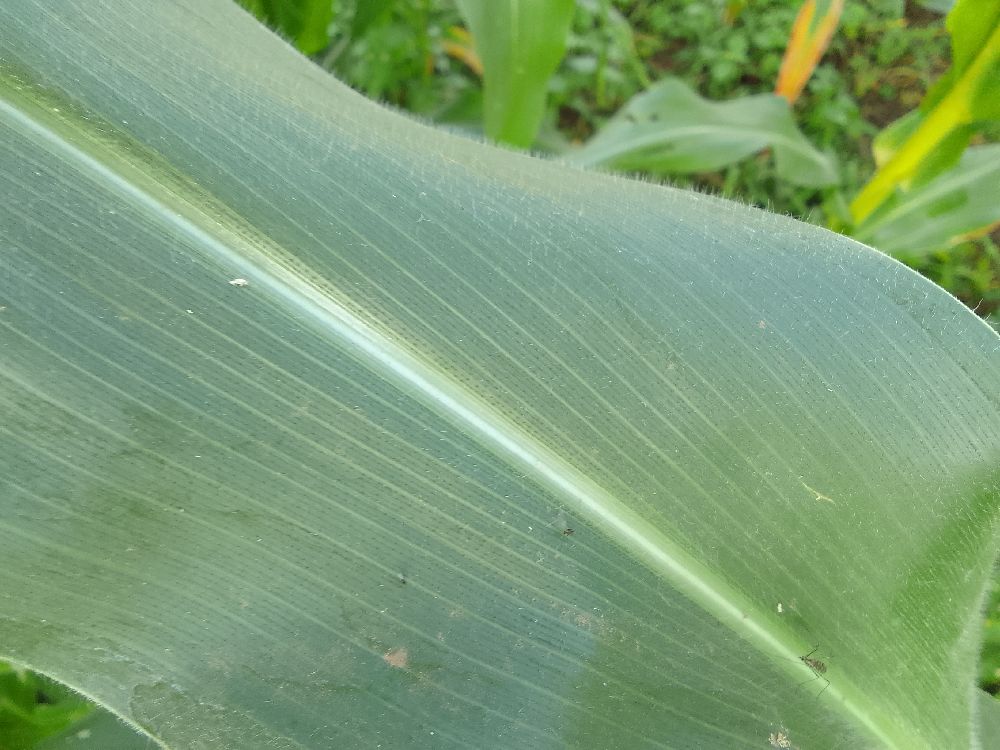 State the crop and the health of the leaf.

maize, healthy
